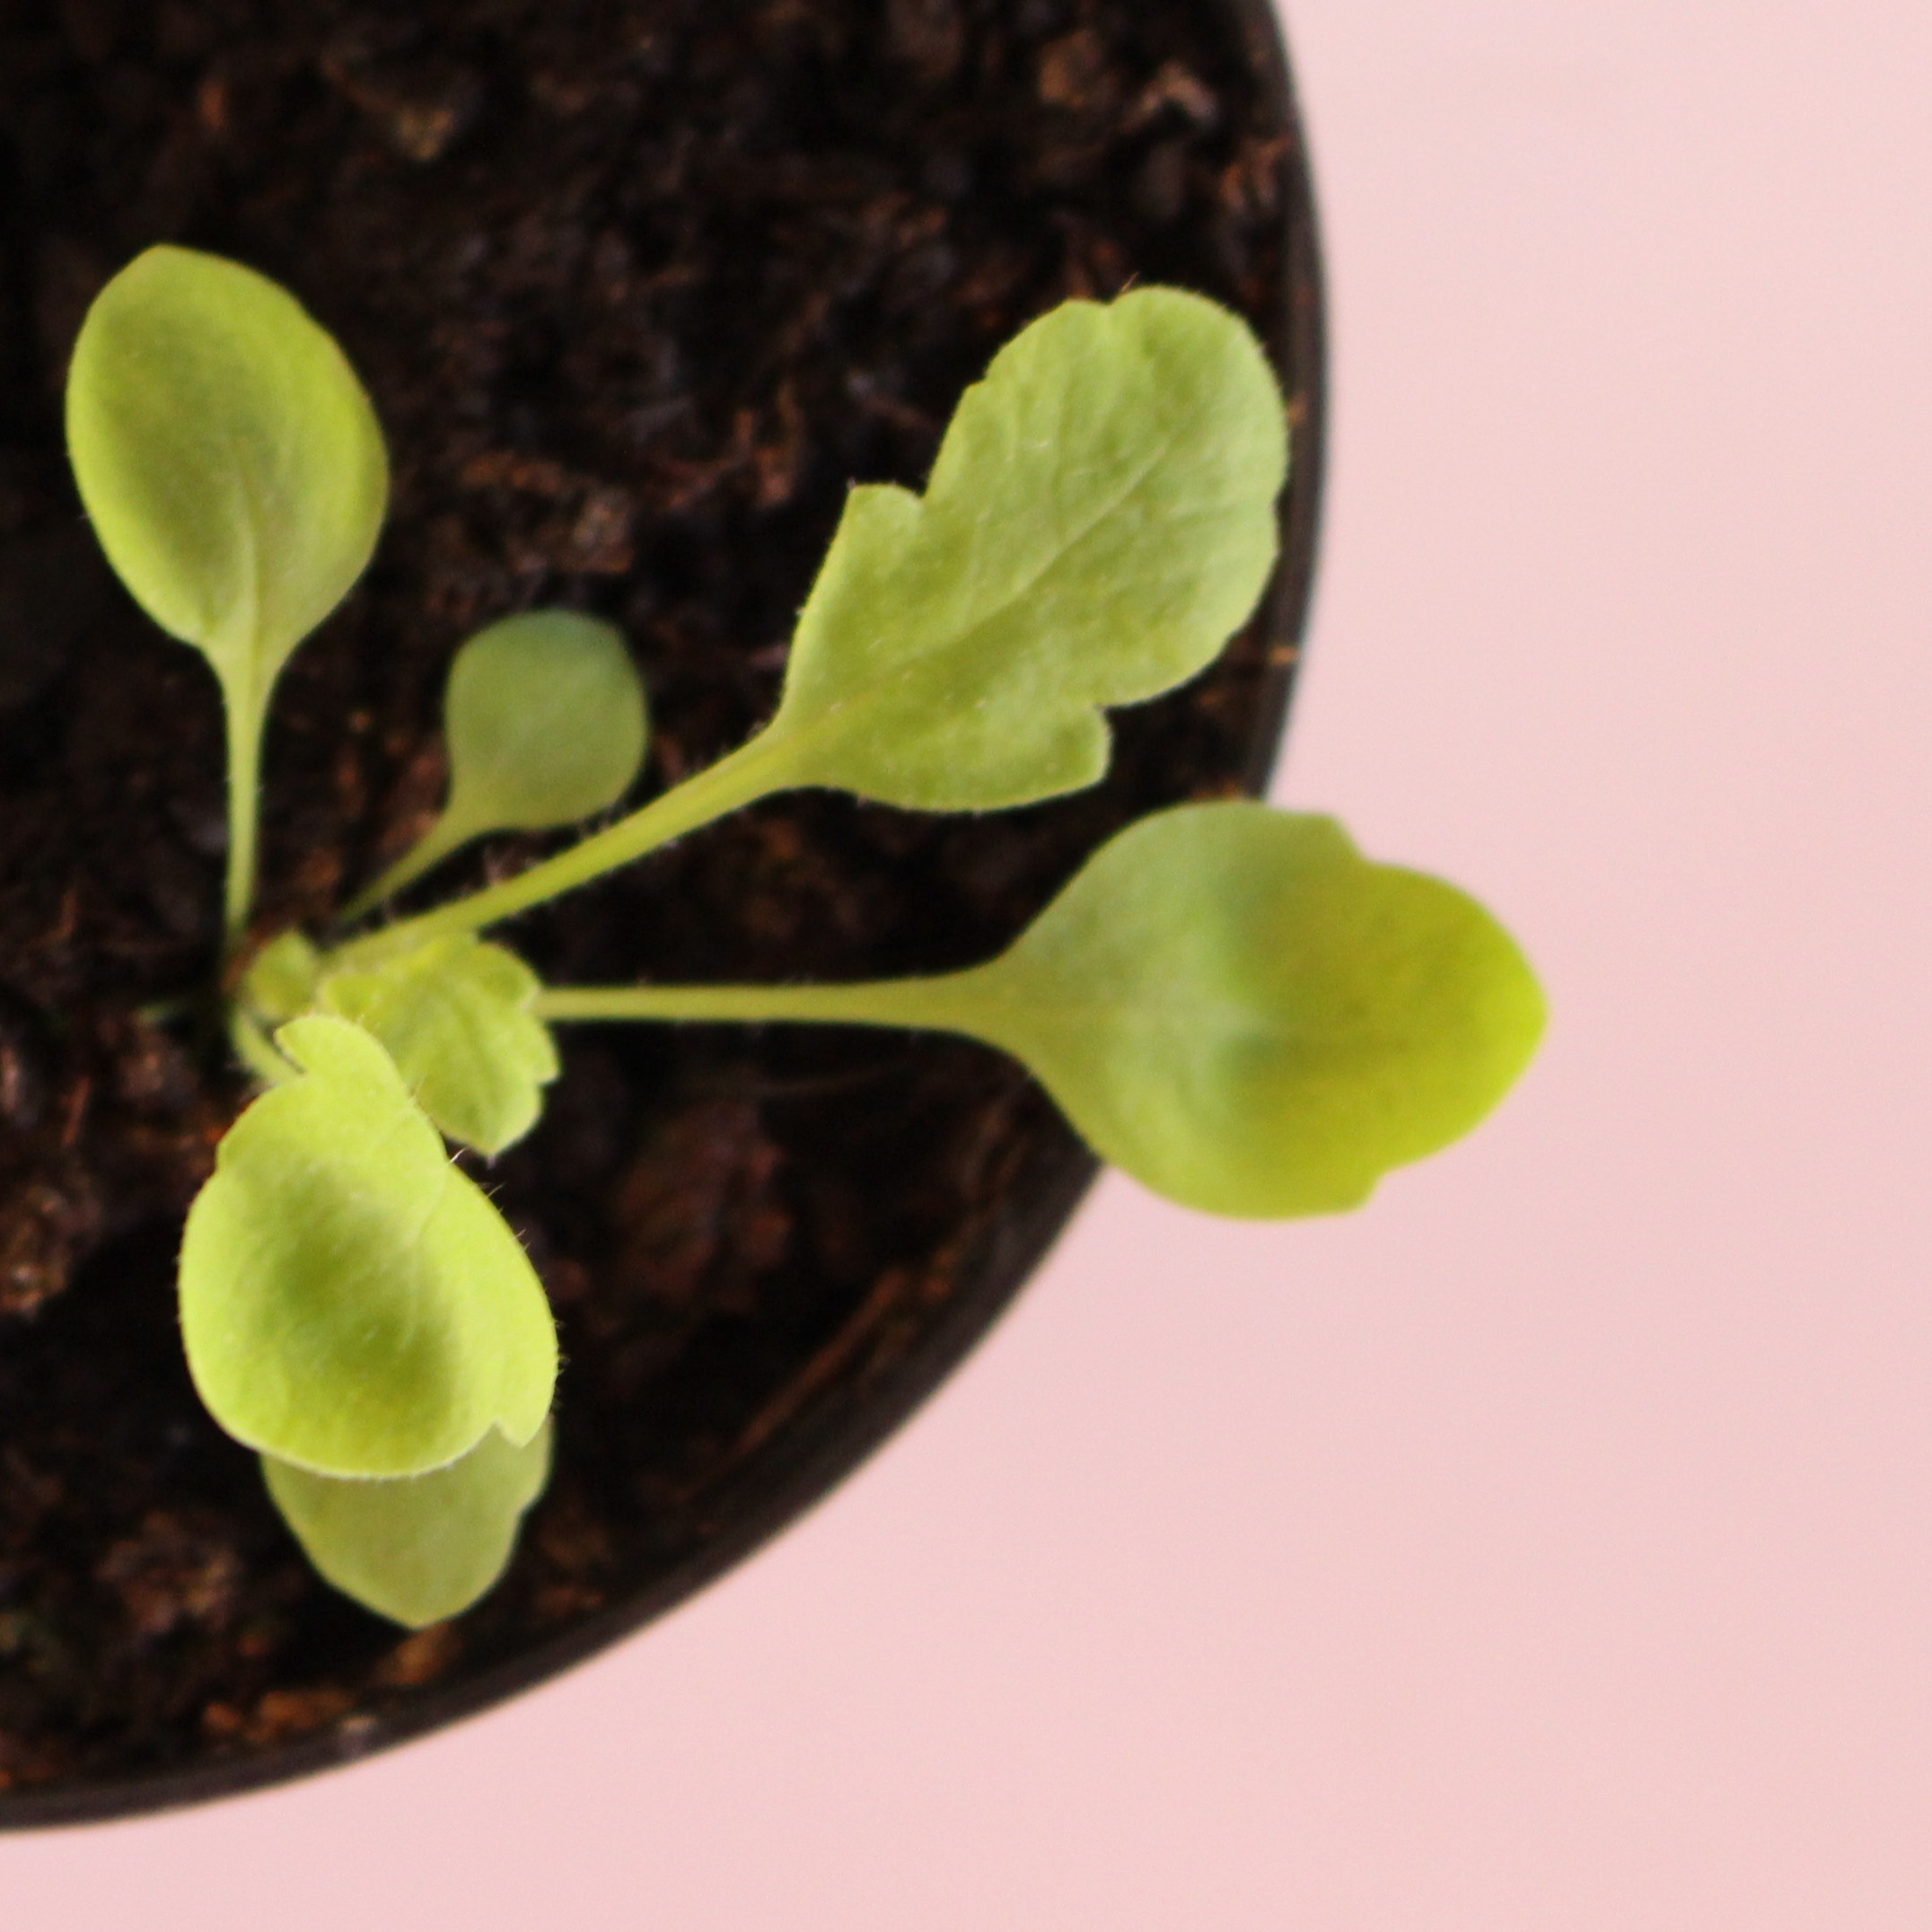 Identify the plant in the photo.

Papaver rhoeas
